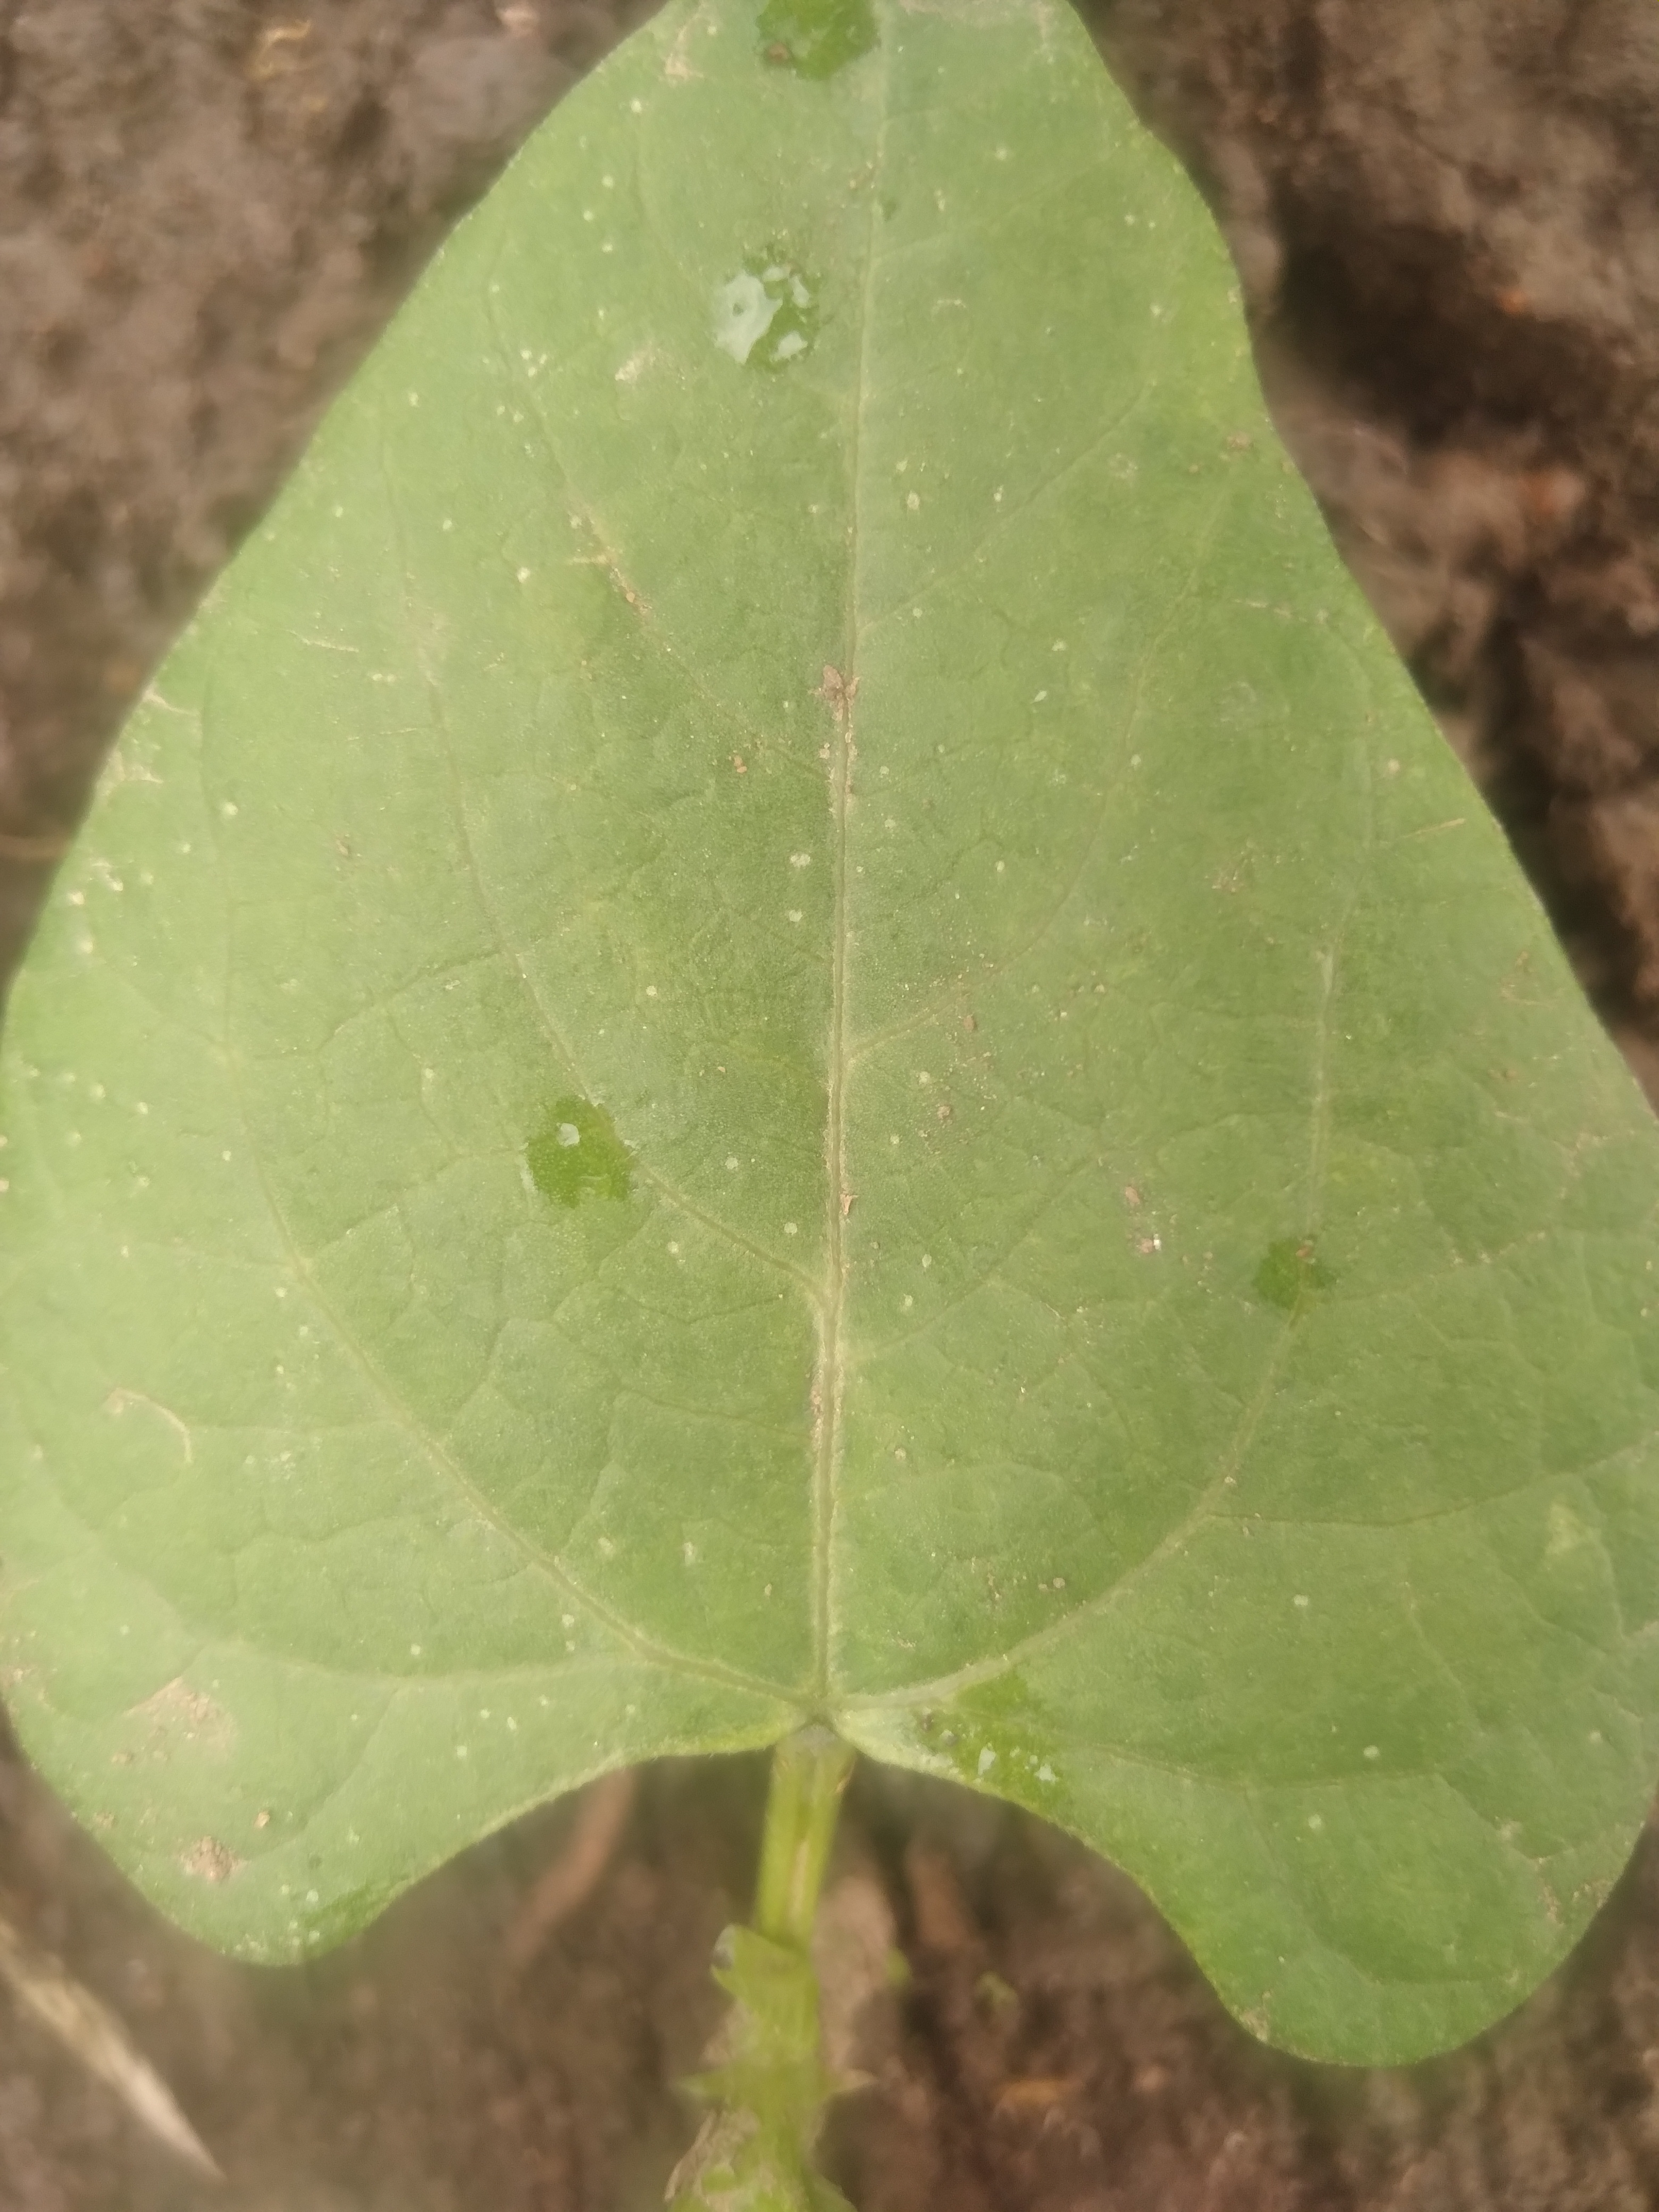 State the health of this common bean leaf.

healthy
